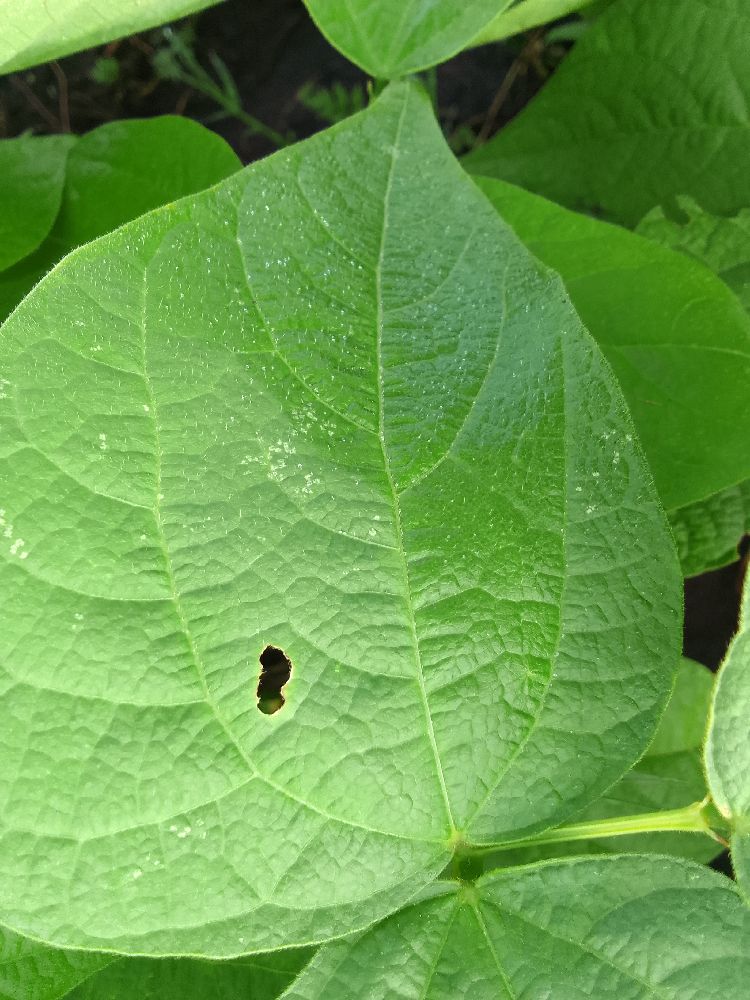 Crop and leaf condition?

common bean, healthy
